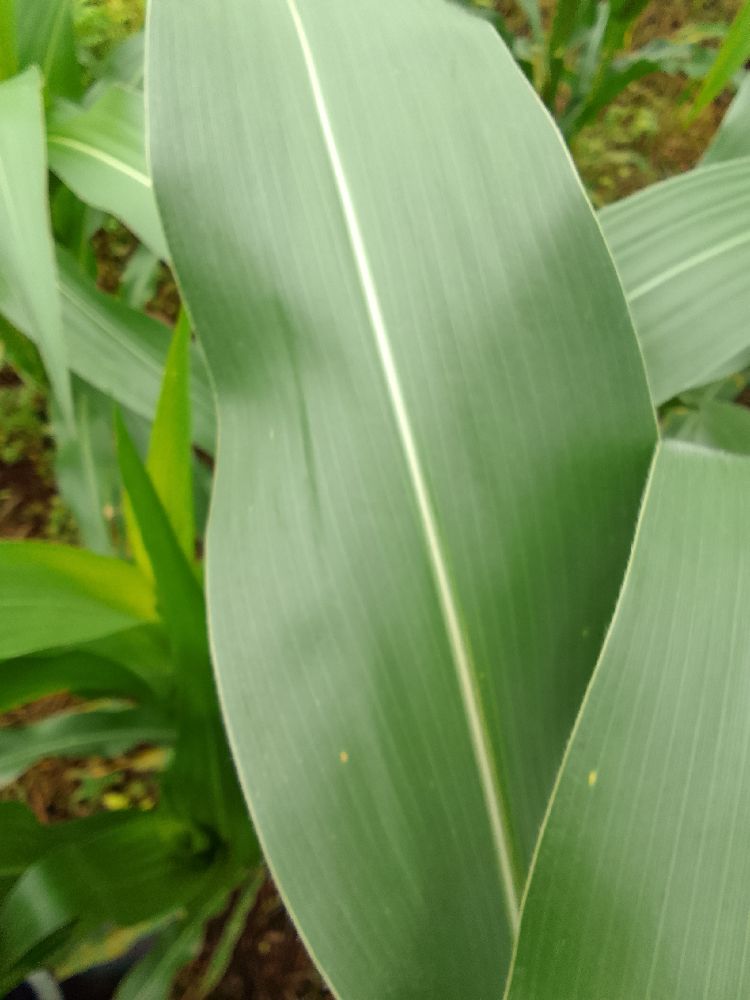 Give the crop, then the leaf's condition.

maize, healthy
